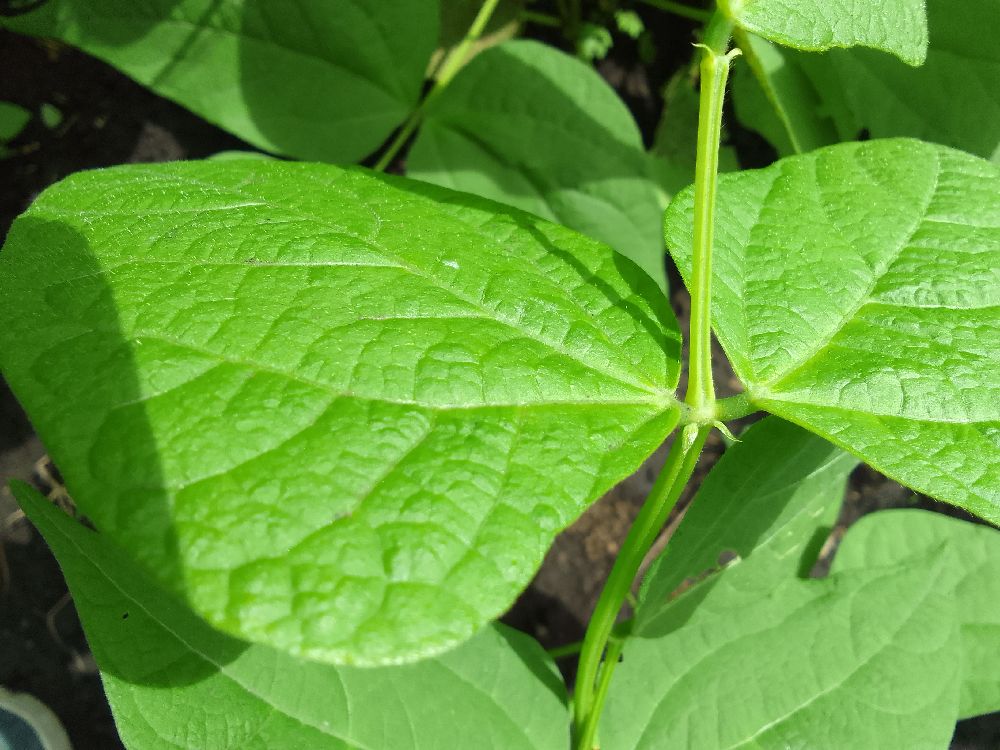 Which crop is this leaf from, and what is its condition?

common bean, healthy
